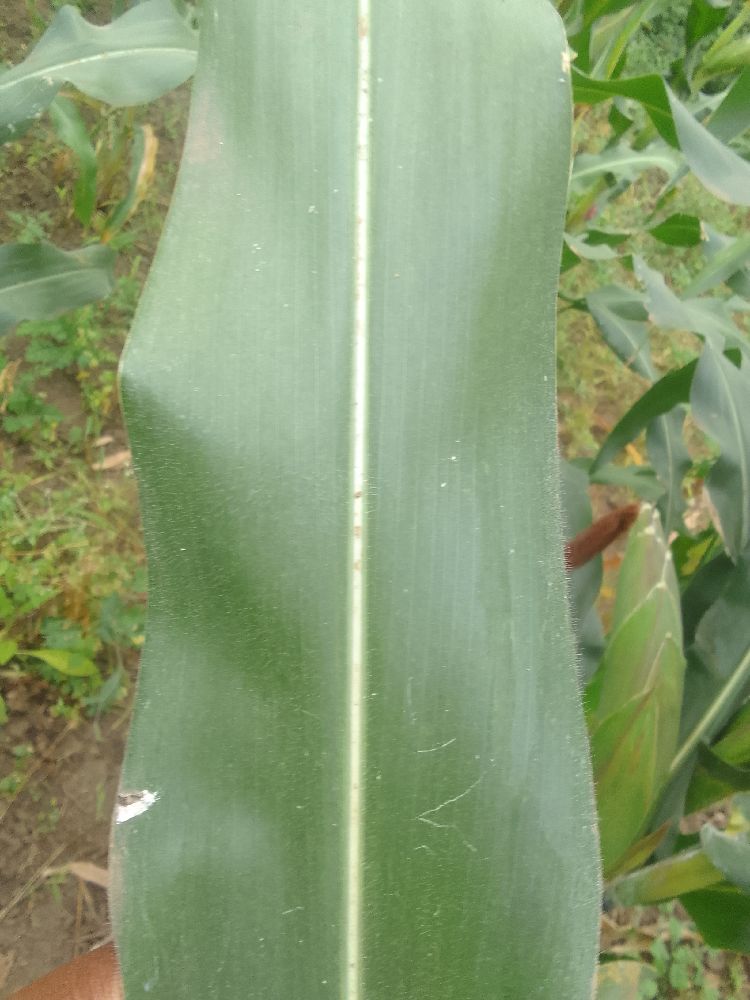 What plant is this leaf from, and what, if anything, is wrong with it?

maize, healthy
